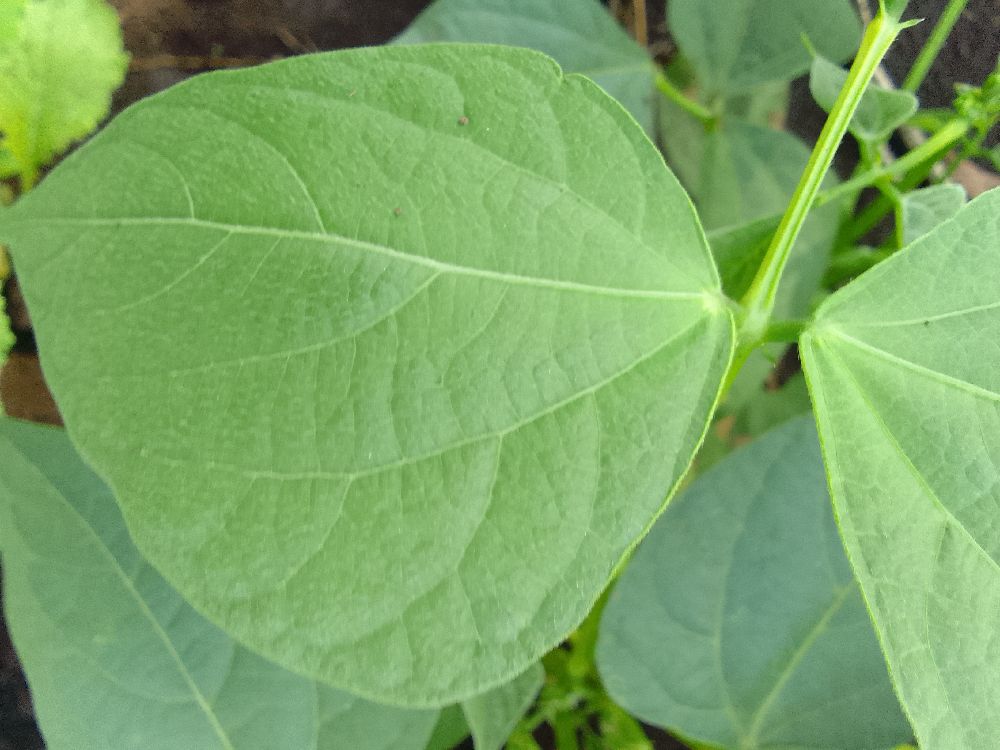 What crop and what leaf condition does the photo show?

common bean, healthy
